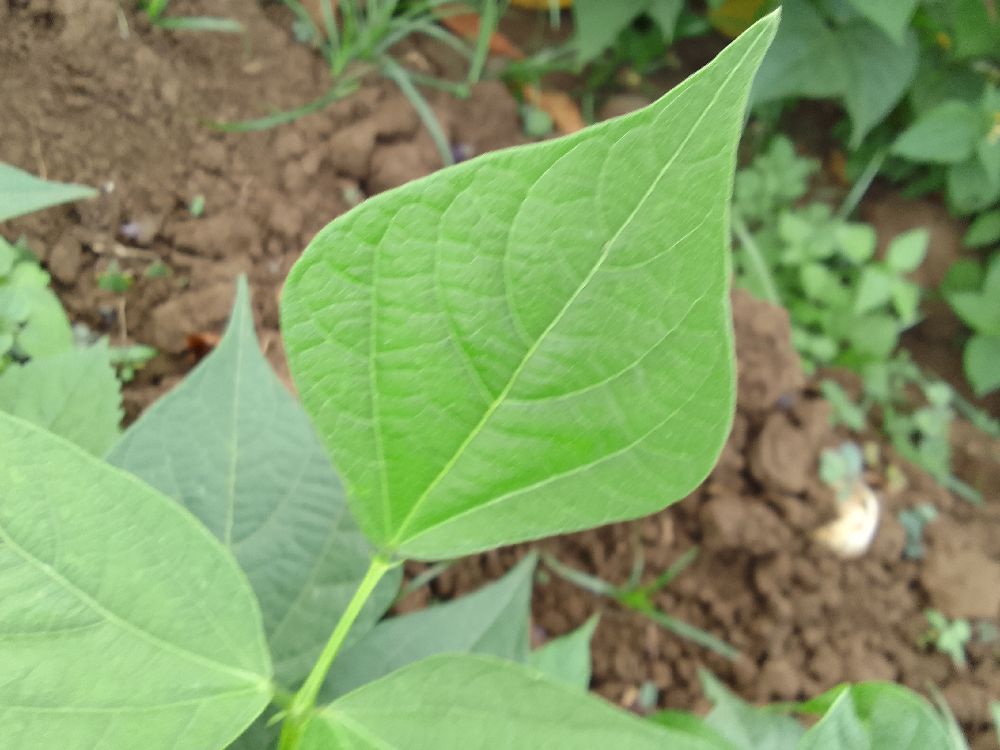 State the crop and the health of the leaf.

common bean, healthy
